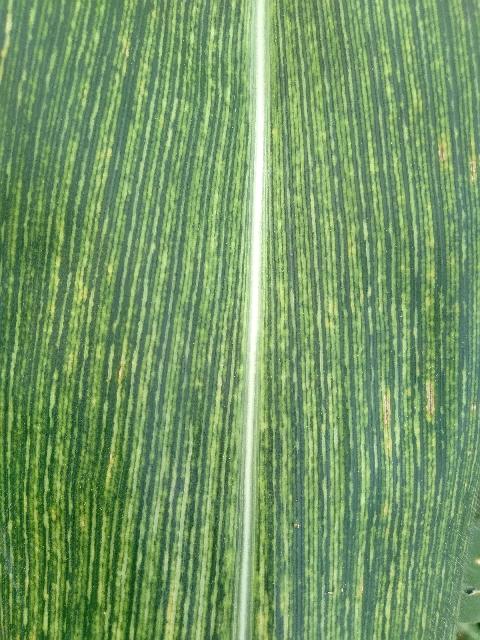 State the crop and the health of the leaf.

maize, maize streak virus
